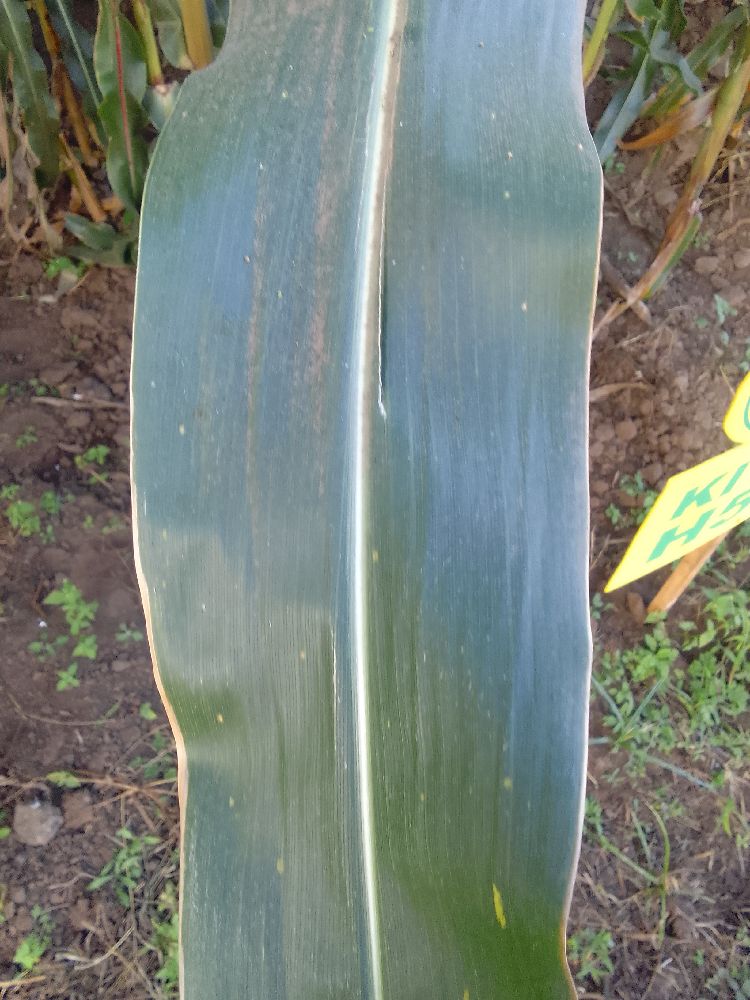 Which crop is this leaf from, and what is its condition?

maize, healthy
